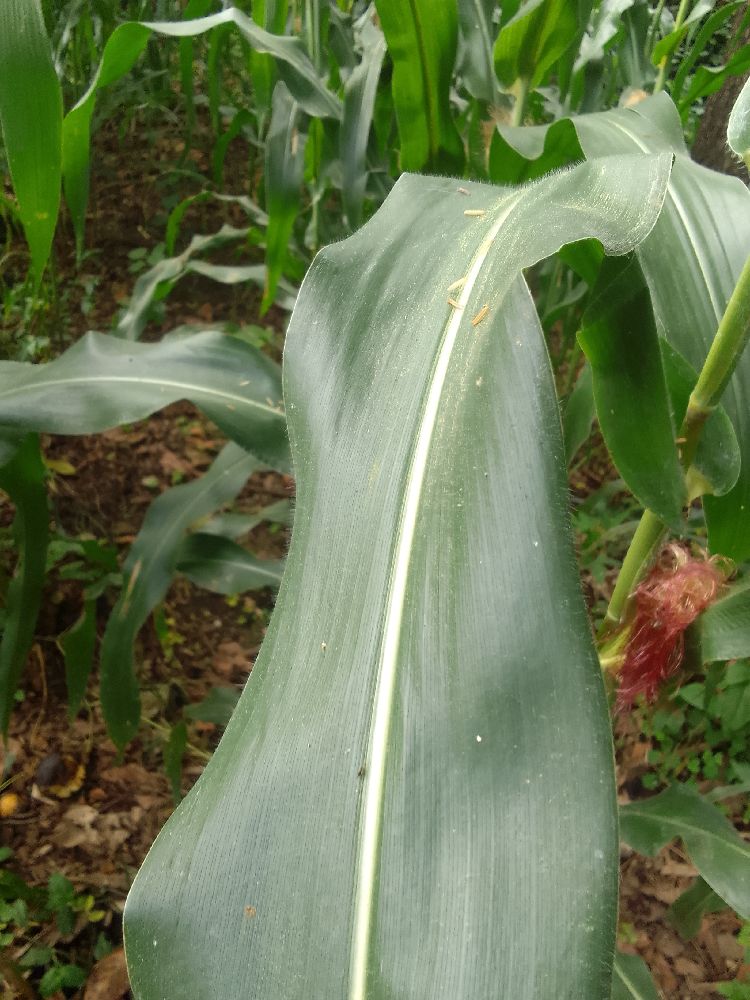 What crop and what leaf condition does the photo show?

maize, healthy
